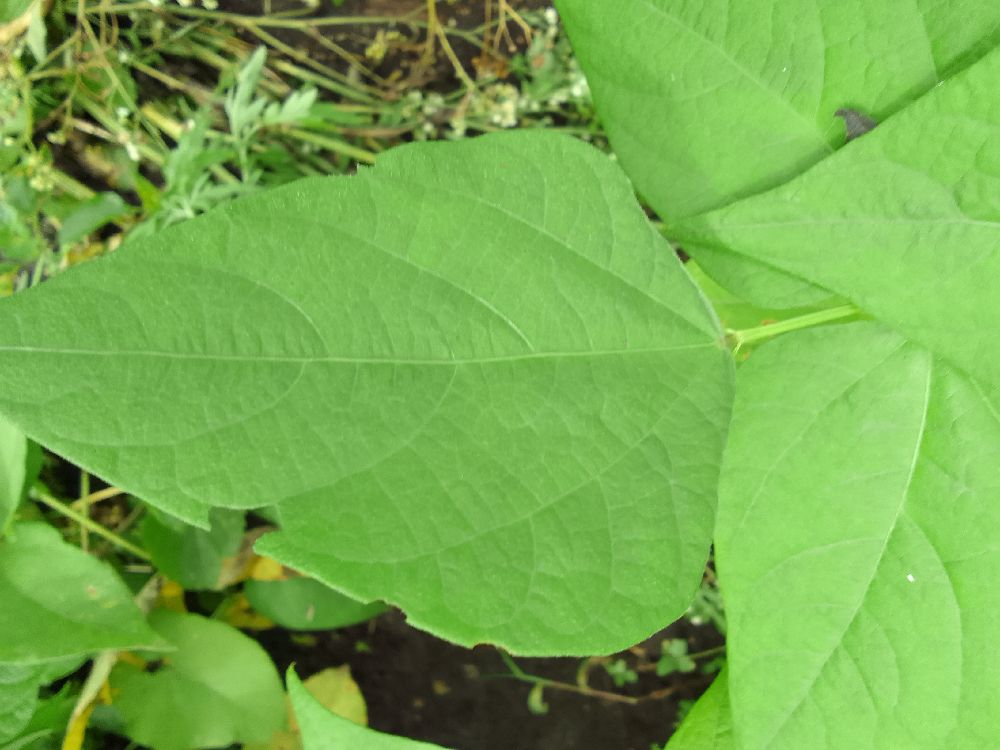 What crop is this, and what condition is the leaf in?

common bean, healthy
